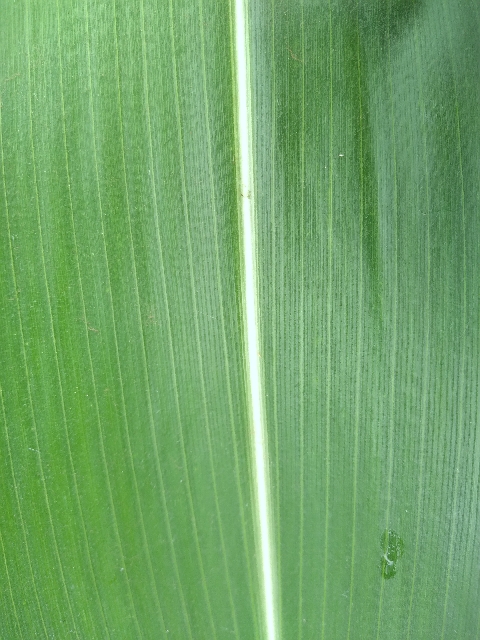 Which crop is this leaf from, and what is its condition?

maize, healthy
